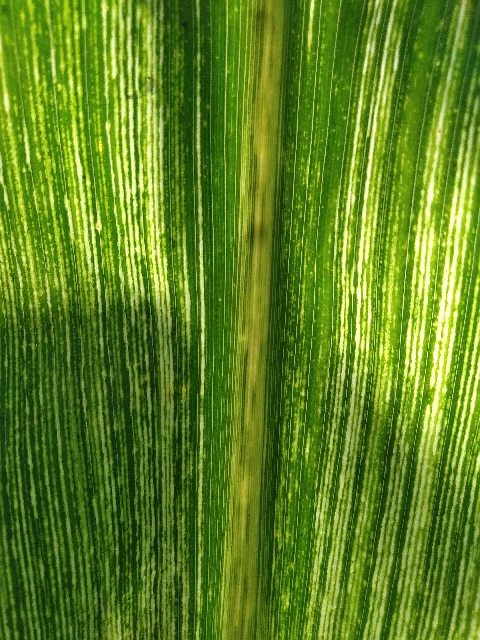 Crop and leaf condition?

maize, maize streak virus
